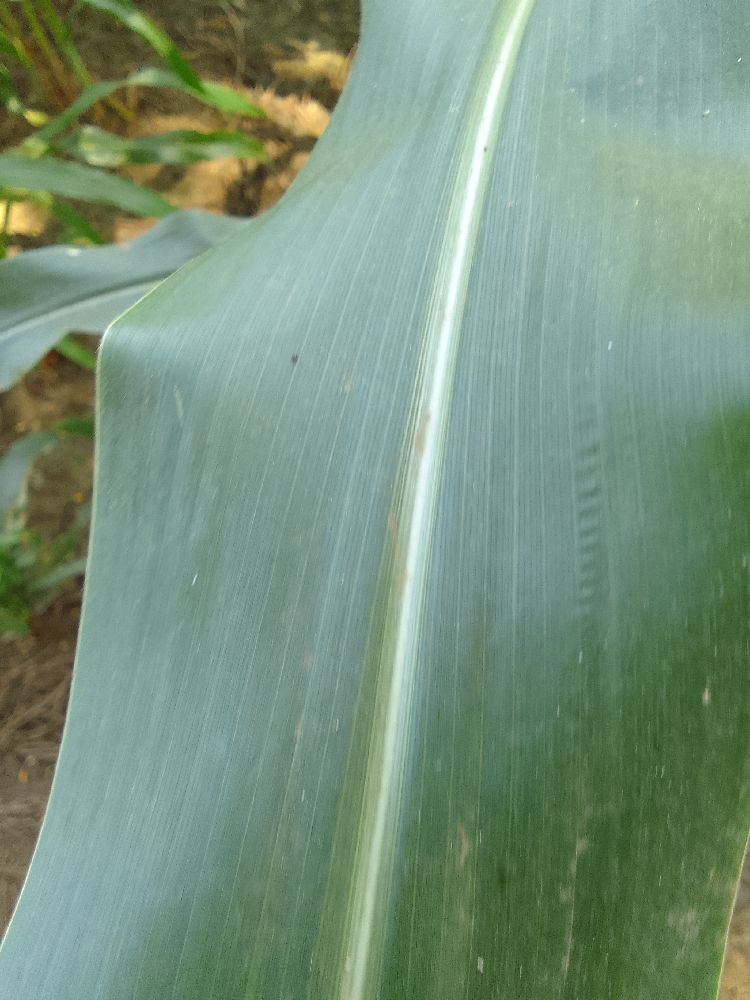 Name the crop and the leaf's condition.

maize, healthy
